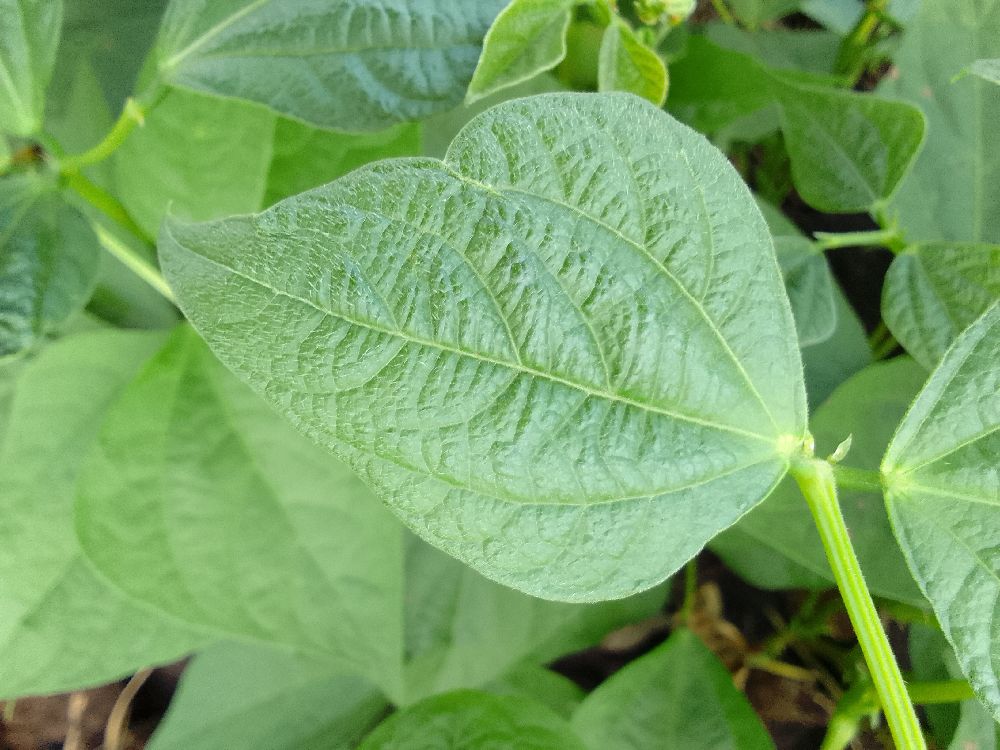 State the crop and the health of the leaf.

common bean, healthy
